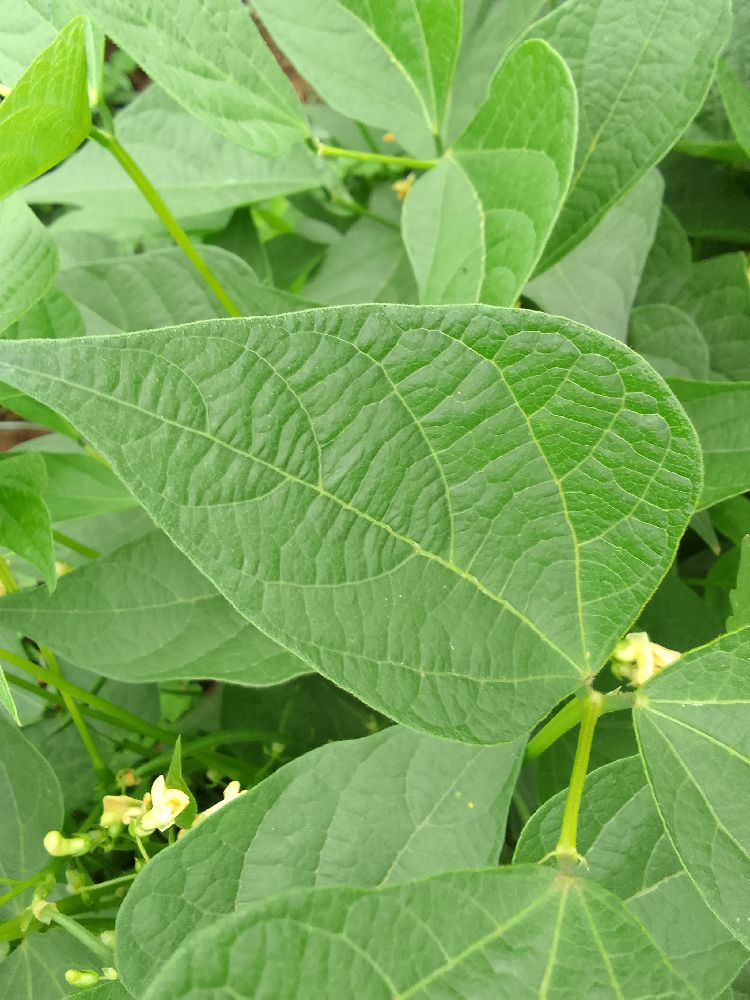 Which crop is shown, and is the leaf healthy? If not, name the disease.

common bean, healthy
